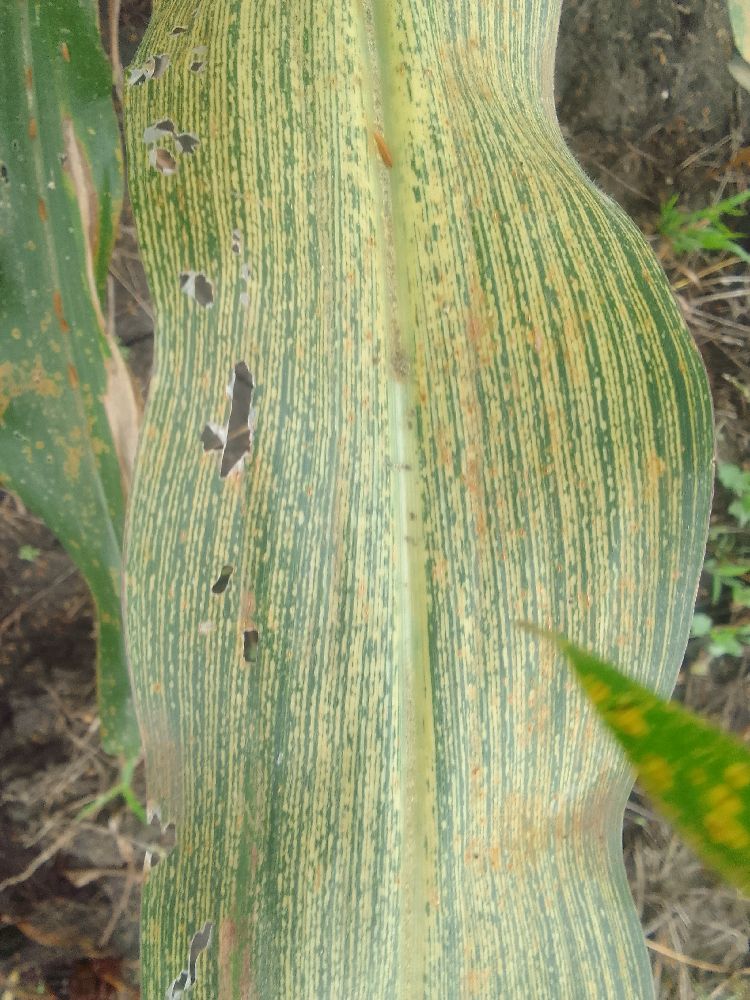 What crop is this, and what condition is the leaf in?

maize, maize streak virus
